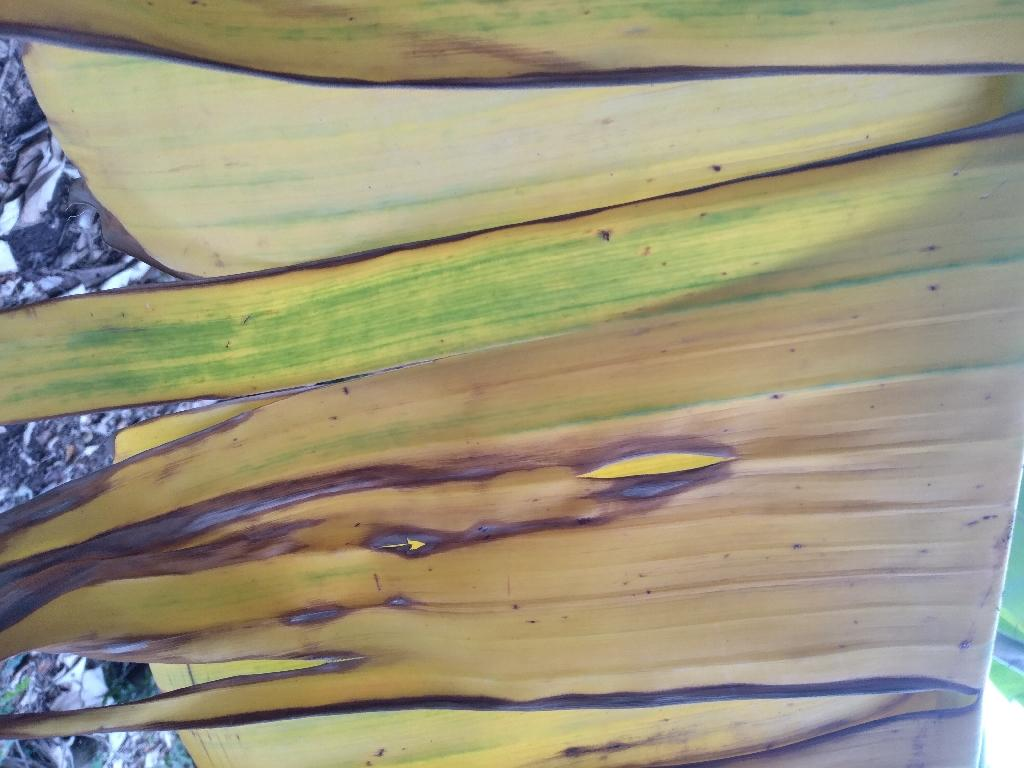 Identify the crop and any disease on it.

banana, fusarium wilt race 1
